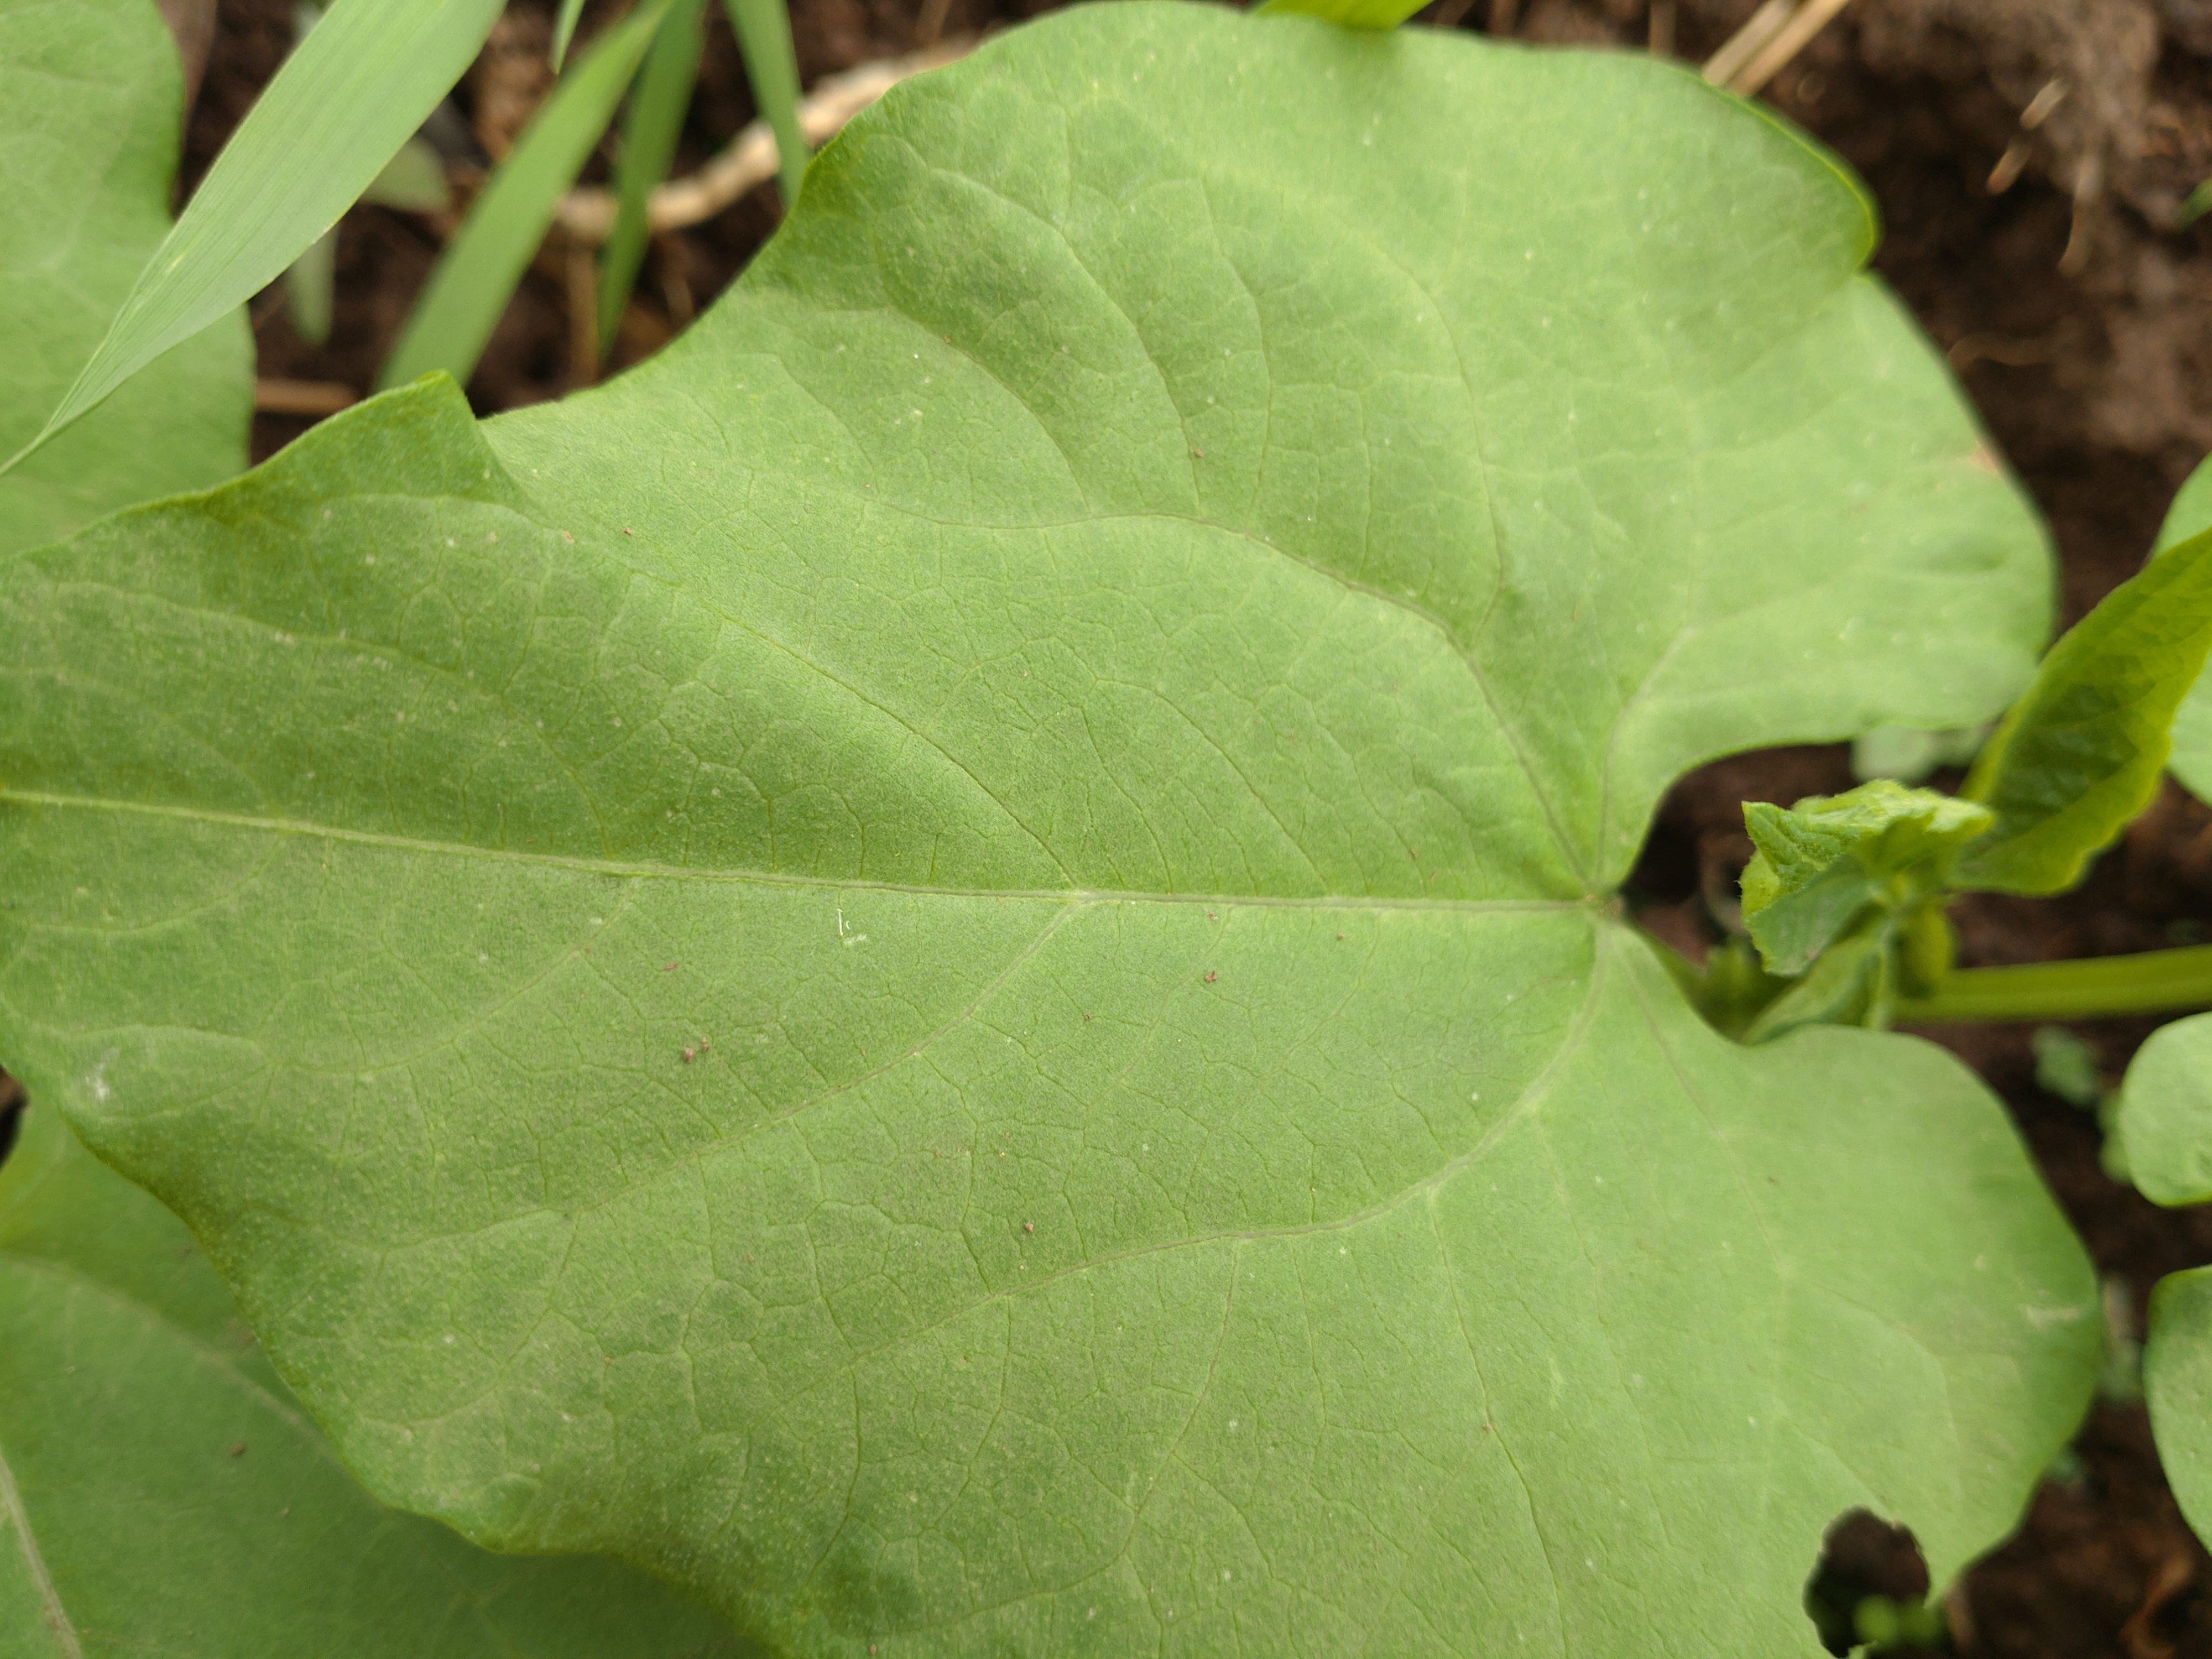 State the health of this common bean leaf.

healthy
